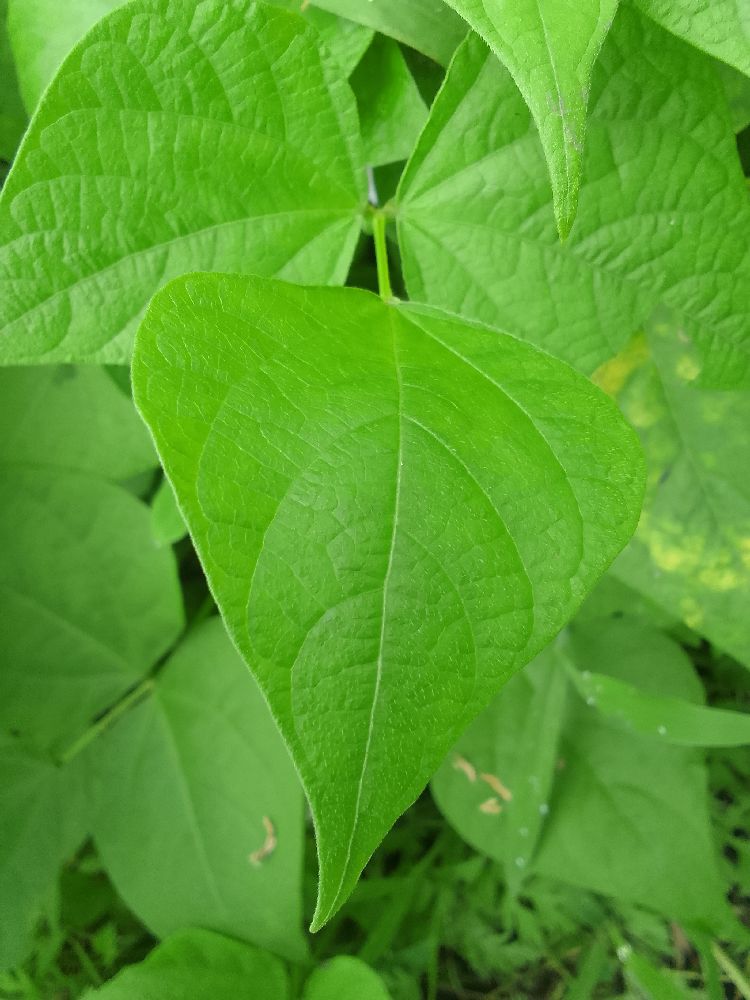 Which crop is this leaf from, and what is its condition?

common bean, healthy
